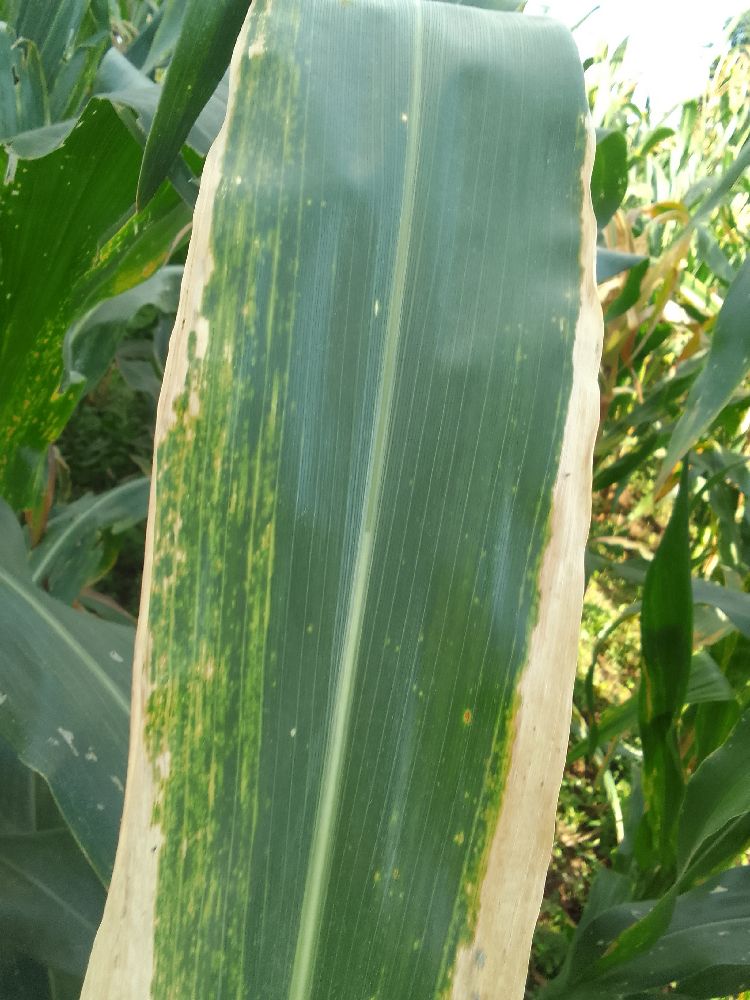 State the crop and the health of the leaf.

maize, maize lethal necrosis
